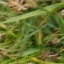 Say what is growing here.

grass
